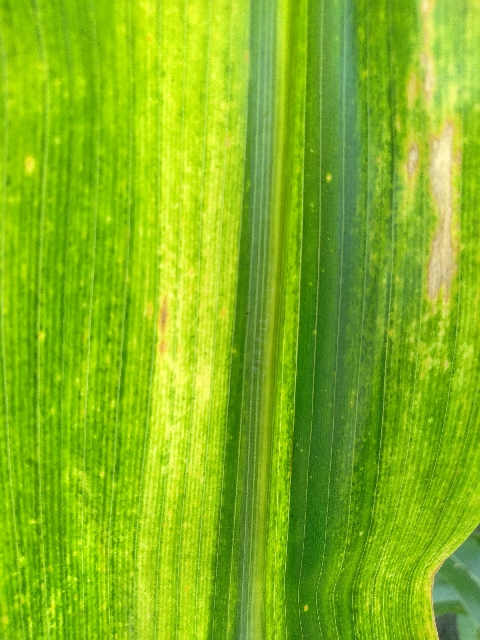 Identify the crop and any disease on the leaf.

maize, maize lethal necrosis
